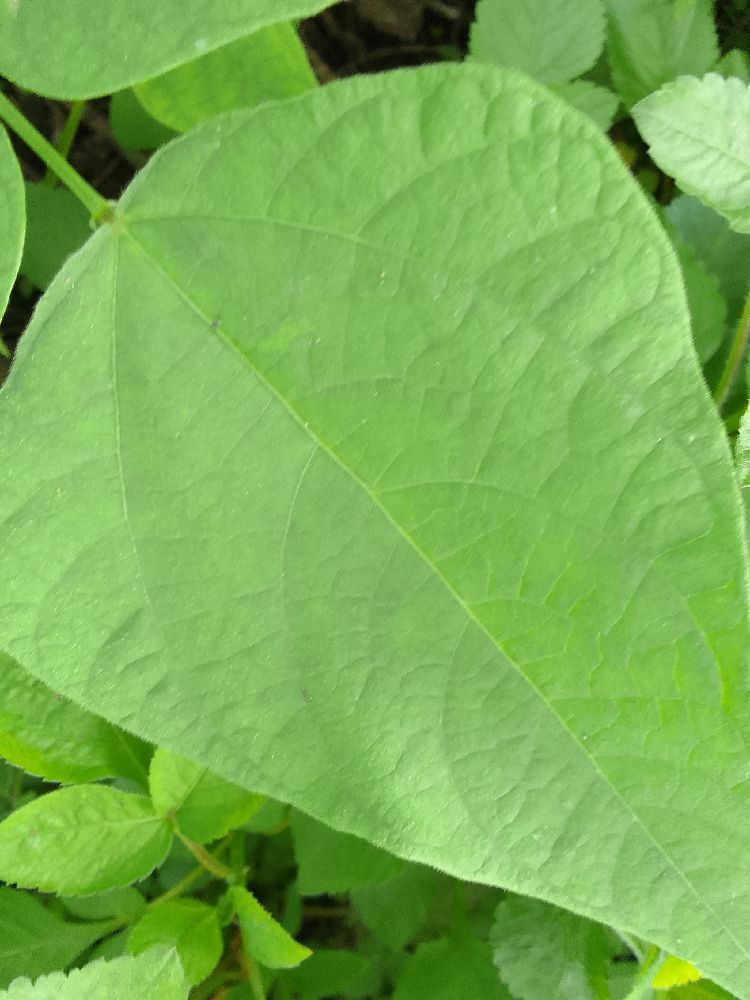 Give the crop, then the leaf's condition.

common bean, healthy
